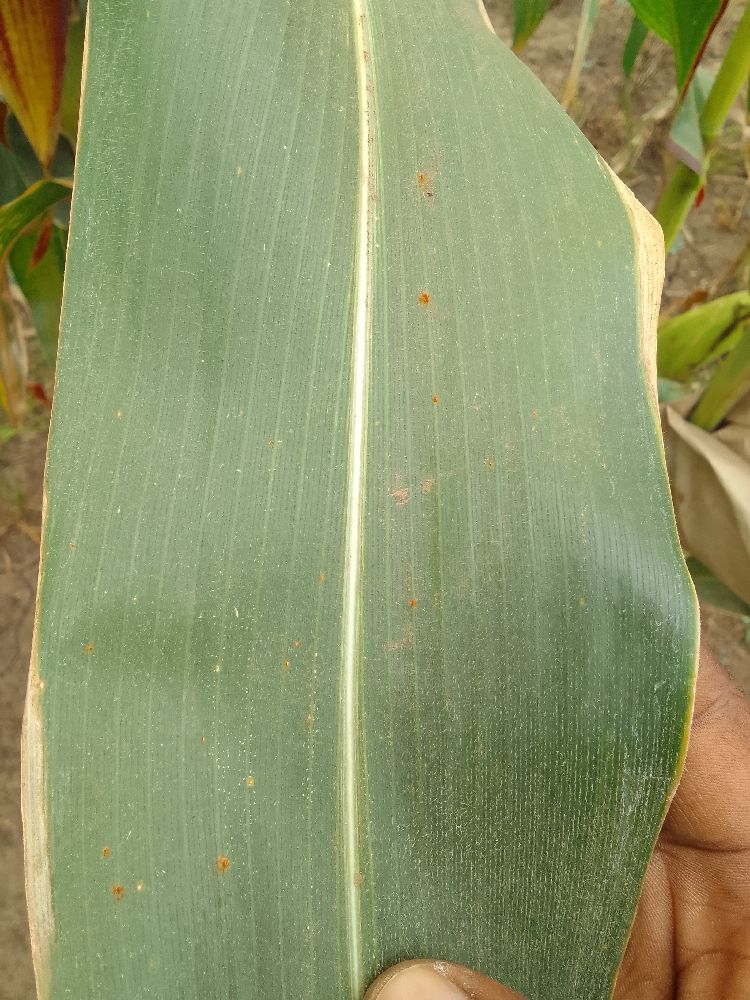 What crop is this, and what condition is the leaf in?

maize, healthy
